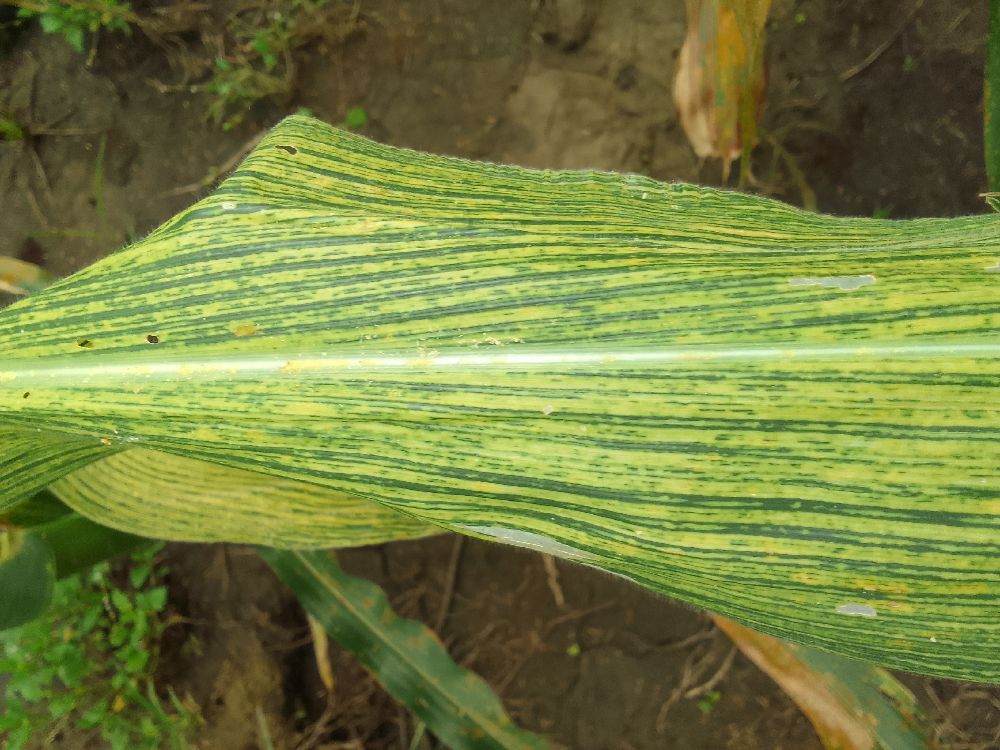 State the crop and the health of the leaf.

maize, maize streak virus
